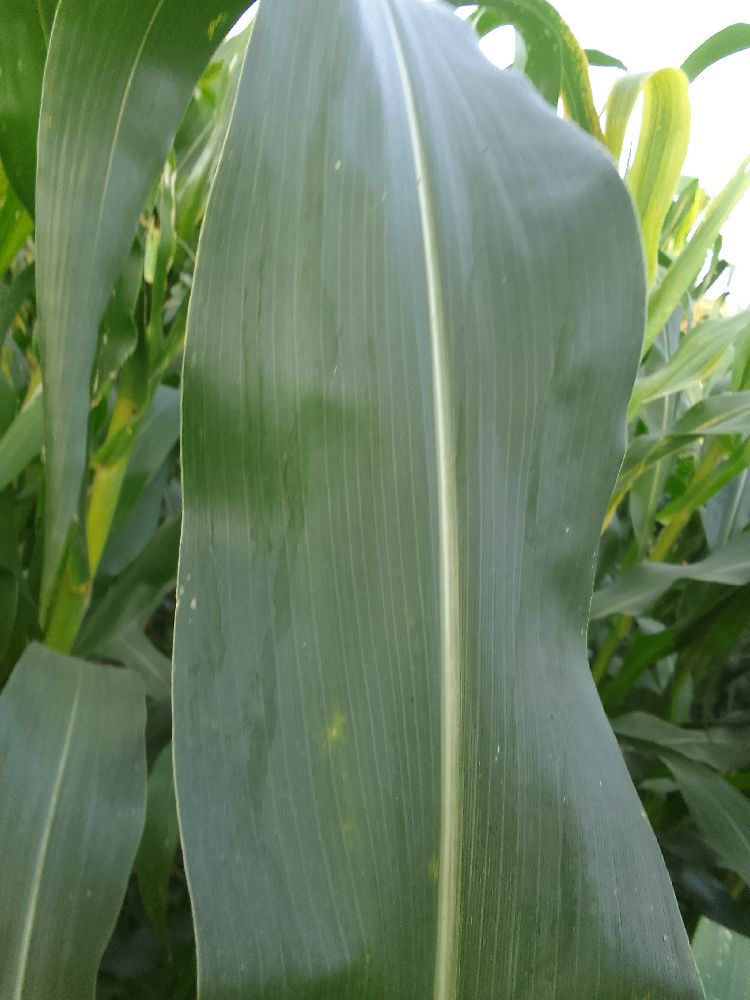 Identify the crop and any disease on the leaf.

maize, healthy
